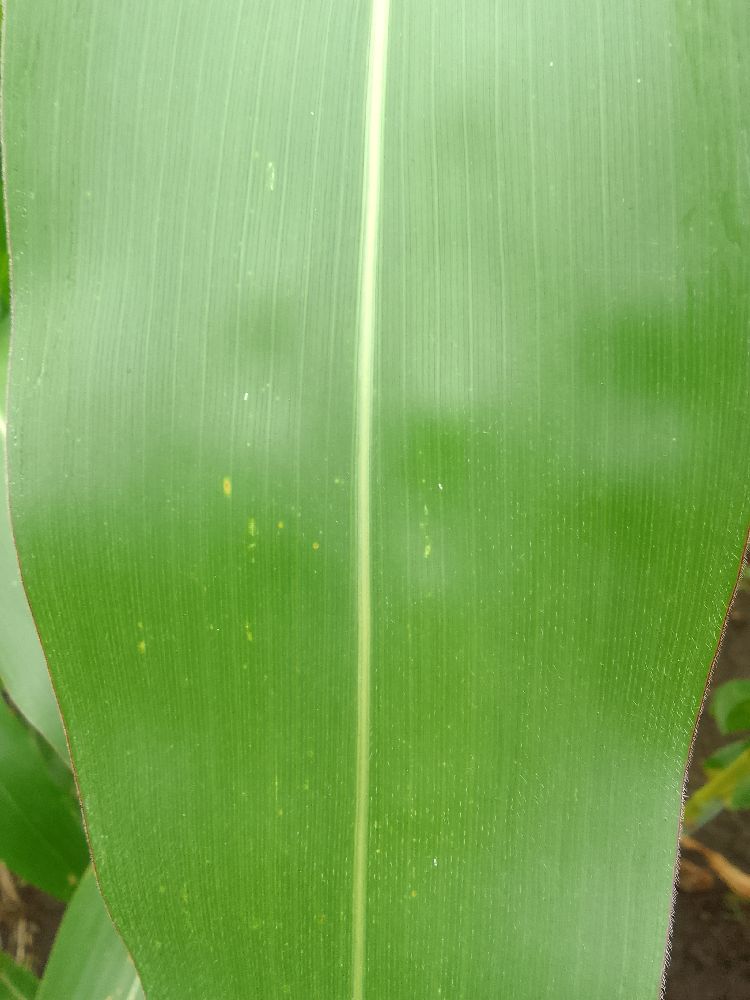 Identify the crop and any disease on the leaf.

maize, healthy
